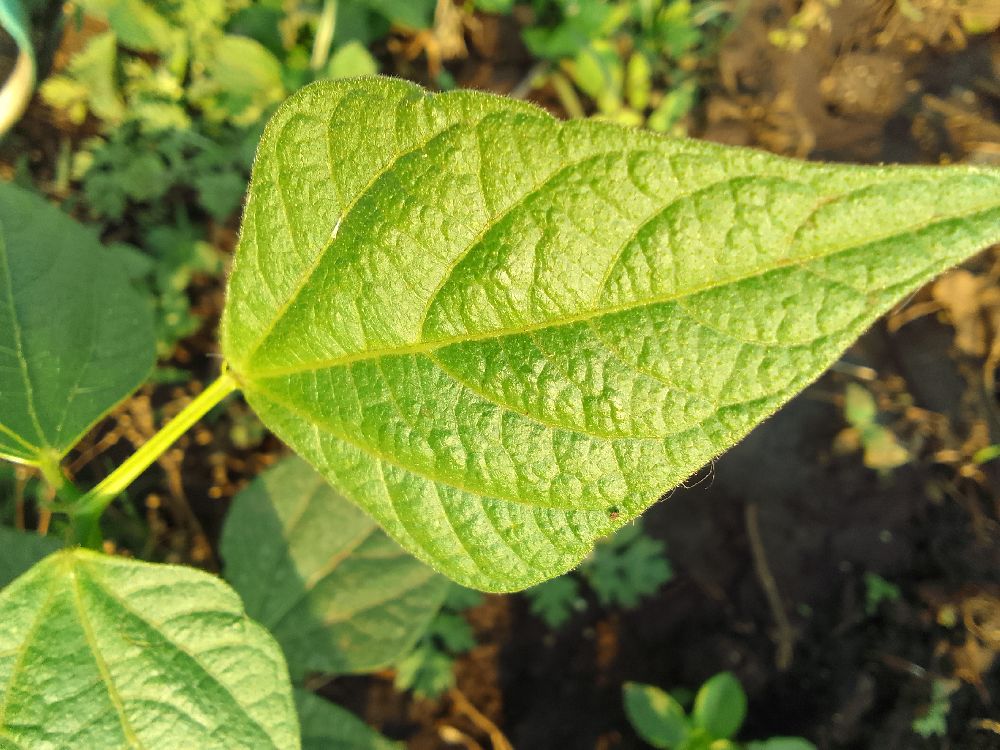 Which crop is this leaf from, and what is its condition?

common bean, healthy
